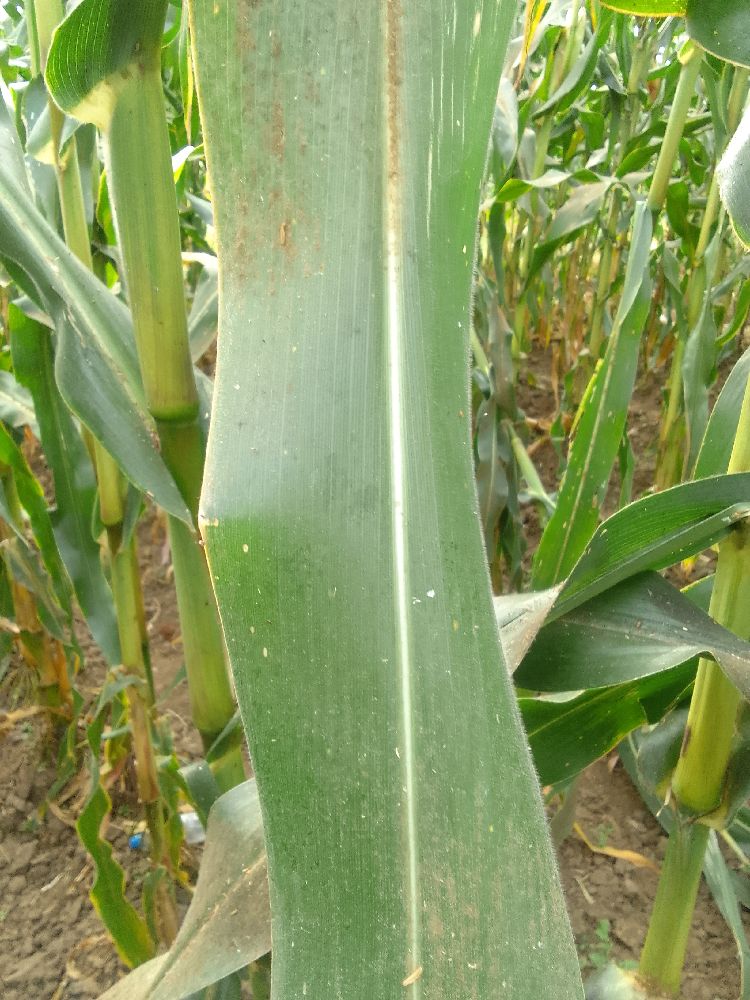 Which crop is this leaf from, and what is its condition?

maize, healthy
